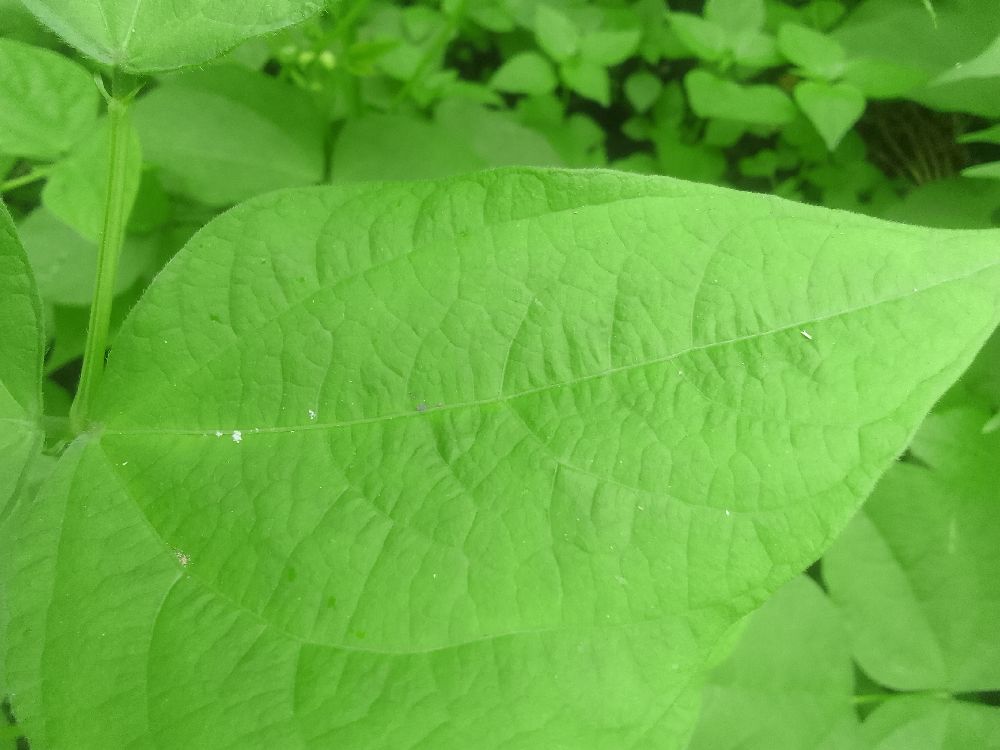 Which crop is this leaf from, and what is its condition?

common bean, healthy
